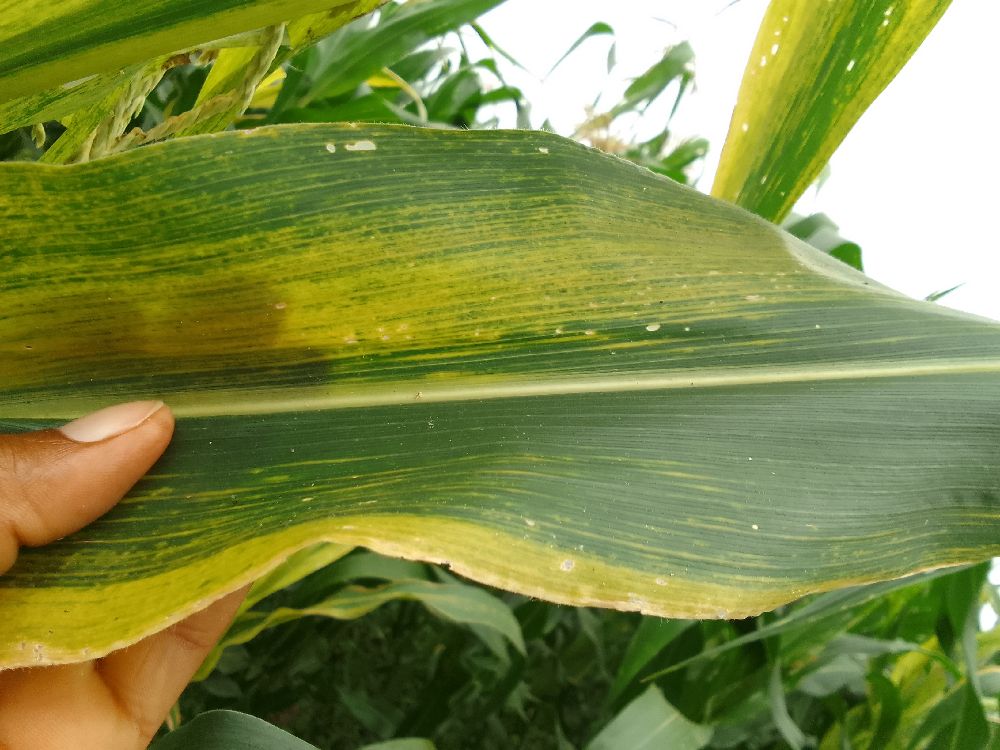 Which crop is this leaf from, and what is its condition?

maize, maize lethal necrosis
